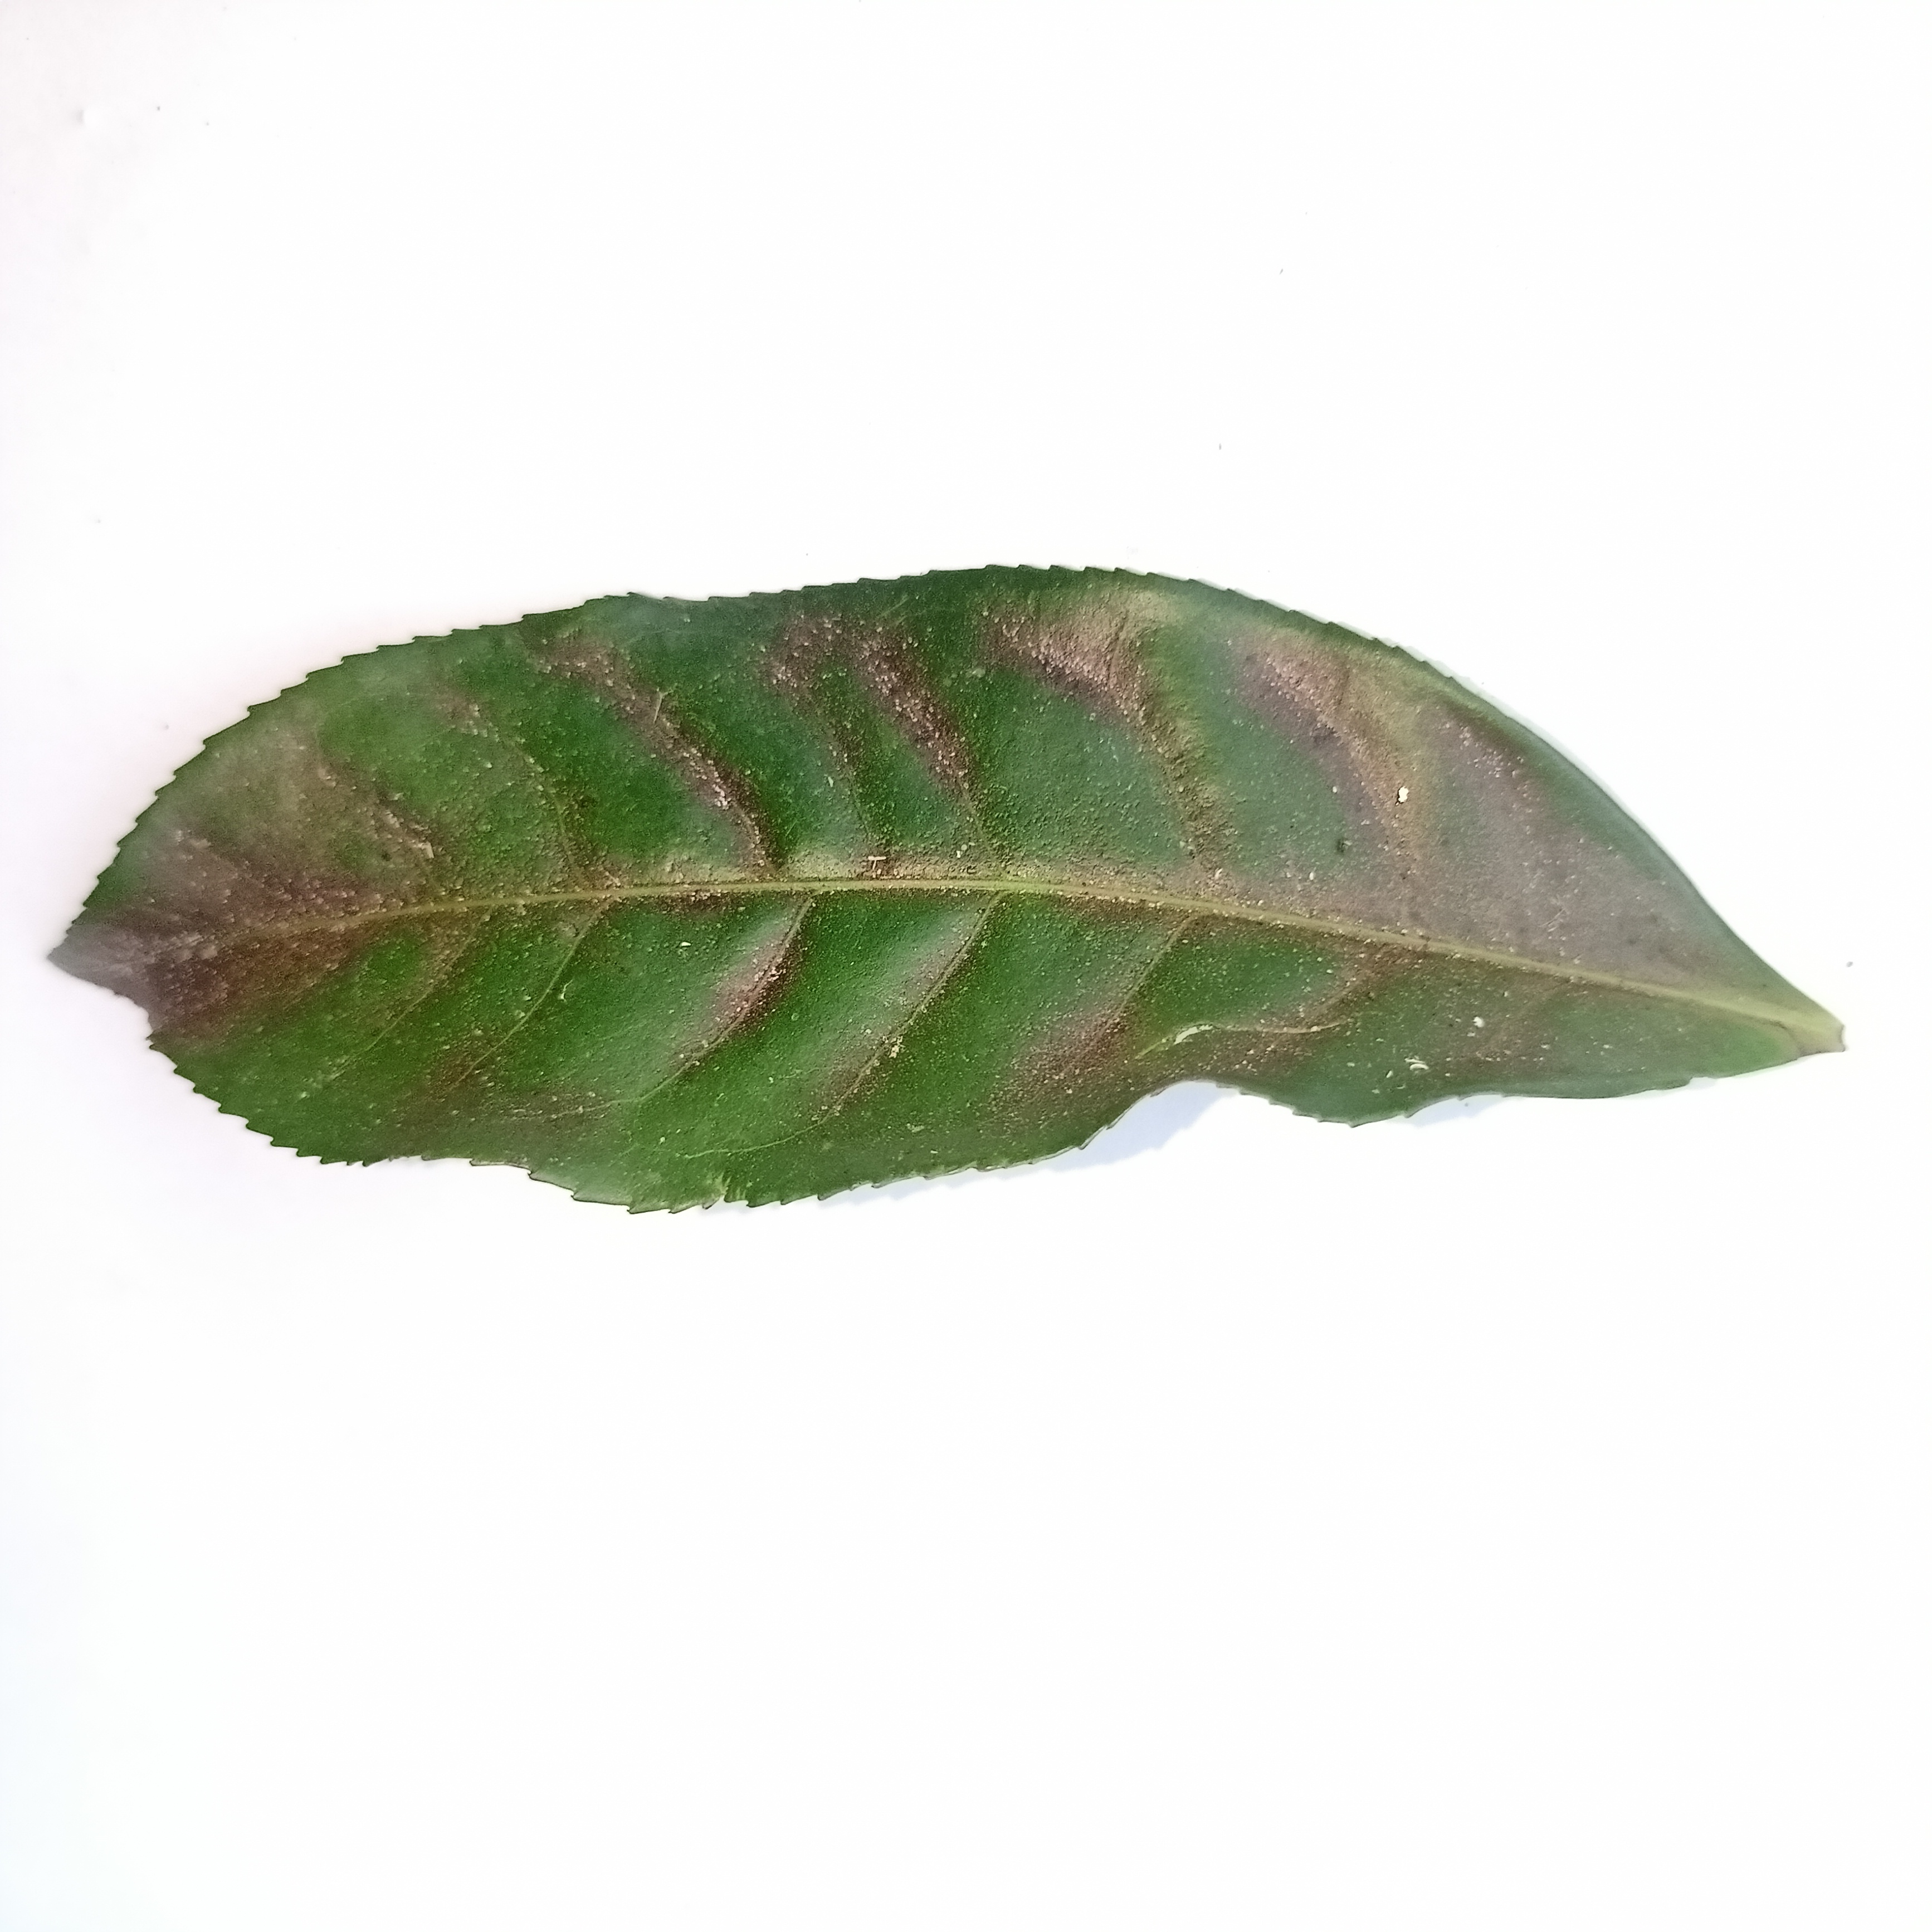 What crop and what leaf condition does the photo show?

tea, red rust
